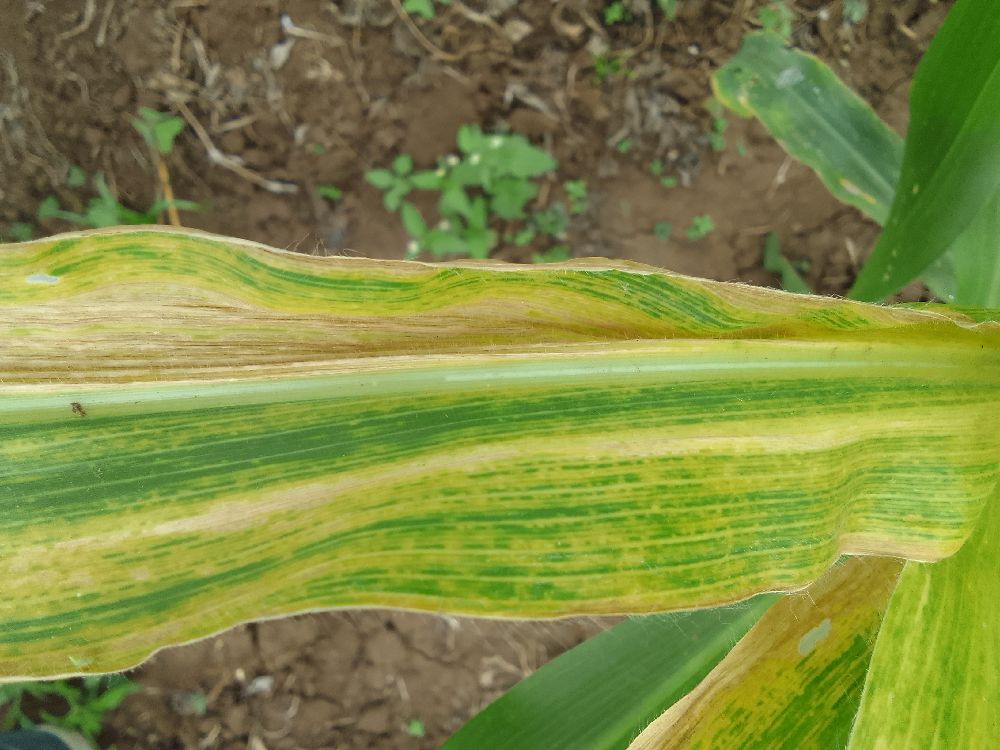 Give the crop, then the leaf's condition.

maize, maize lethal necrosis
